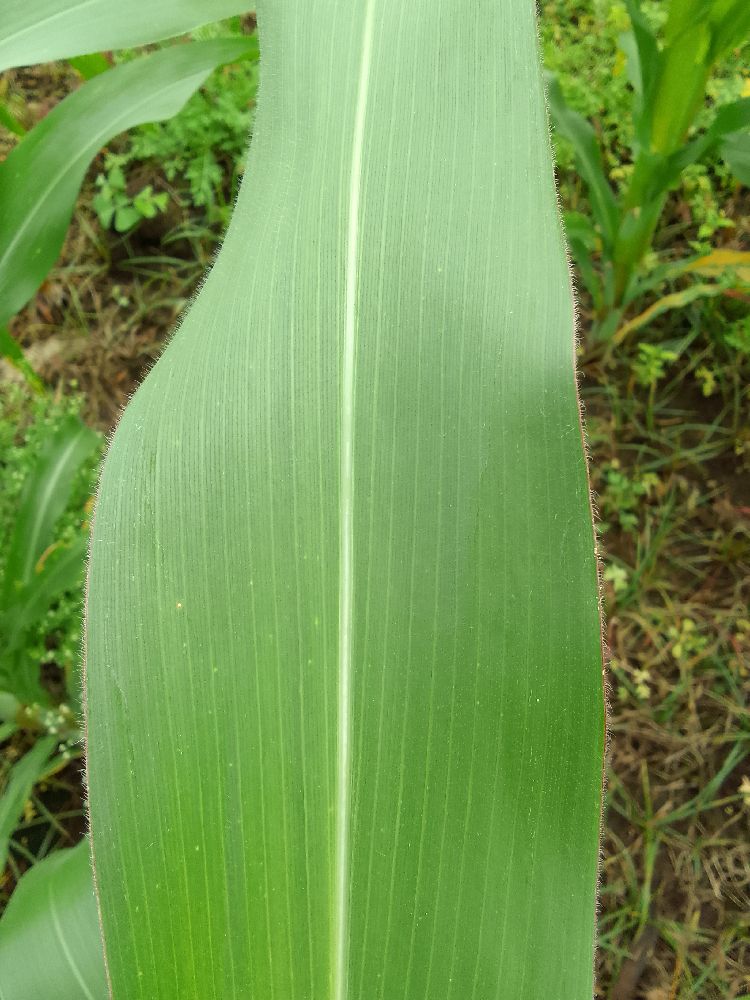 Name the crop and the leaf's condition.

maize, healthy
